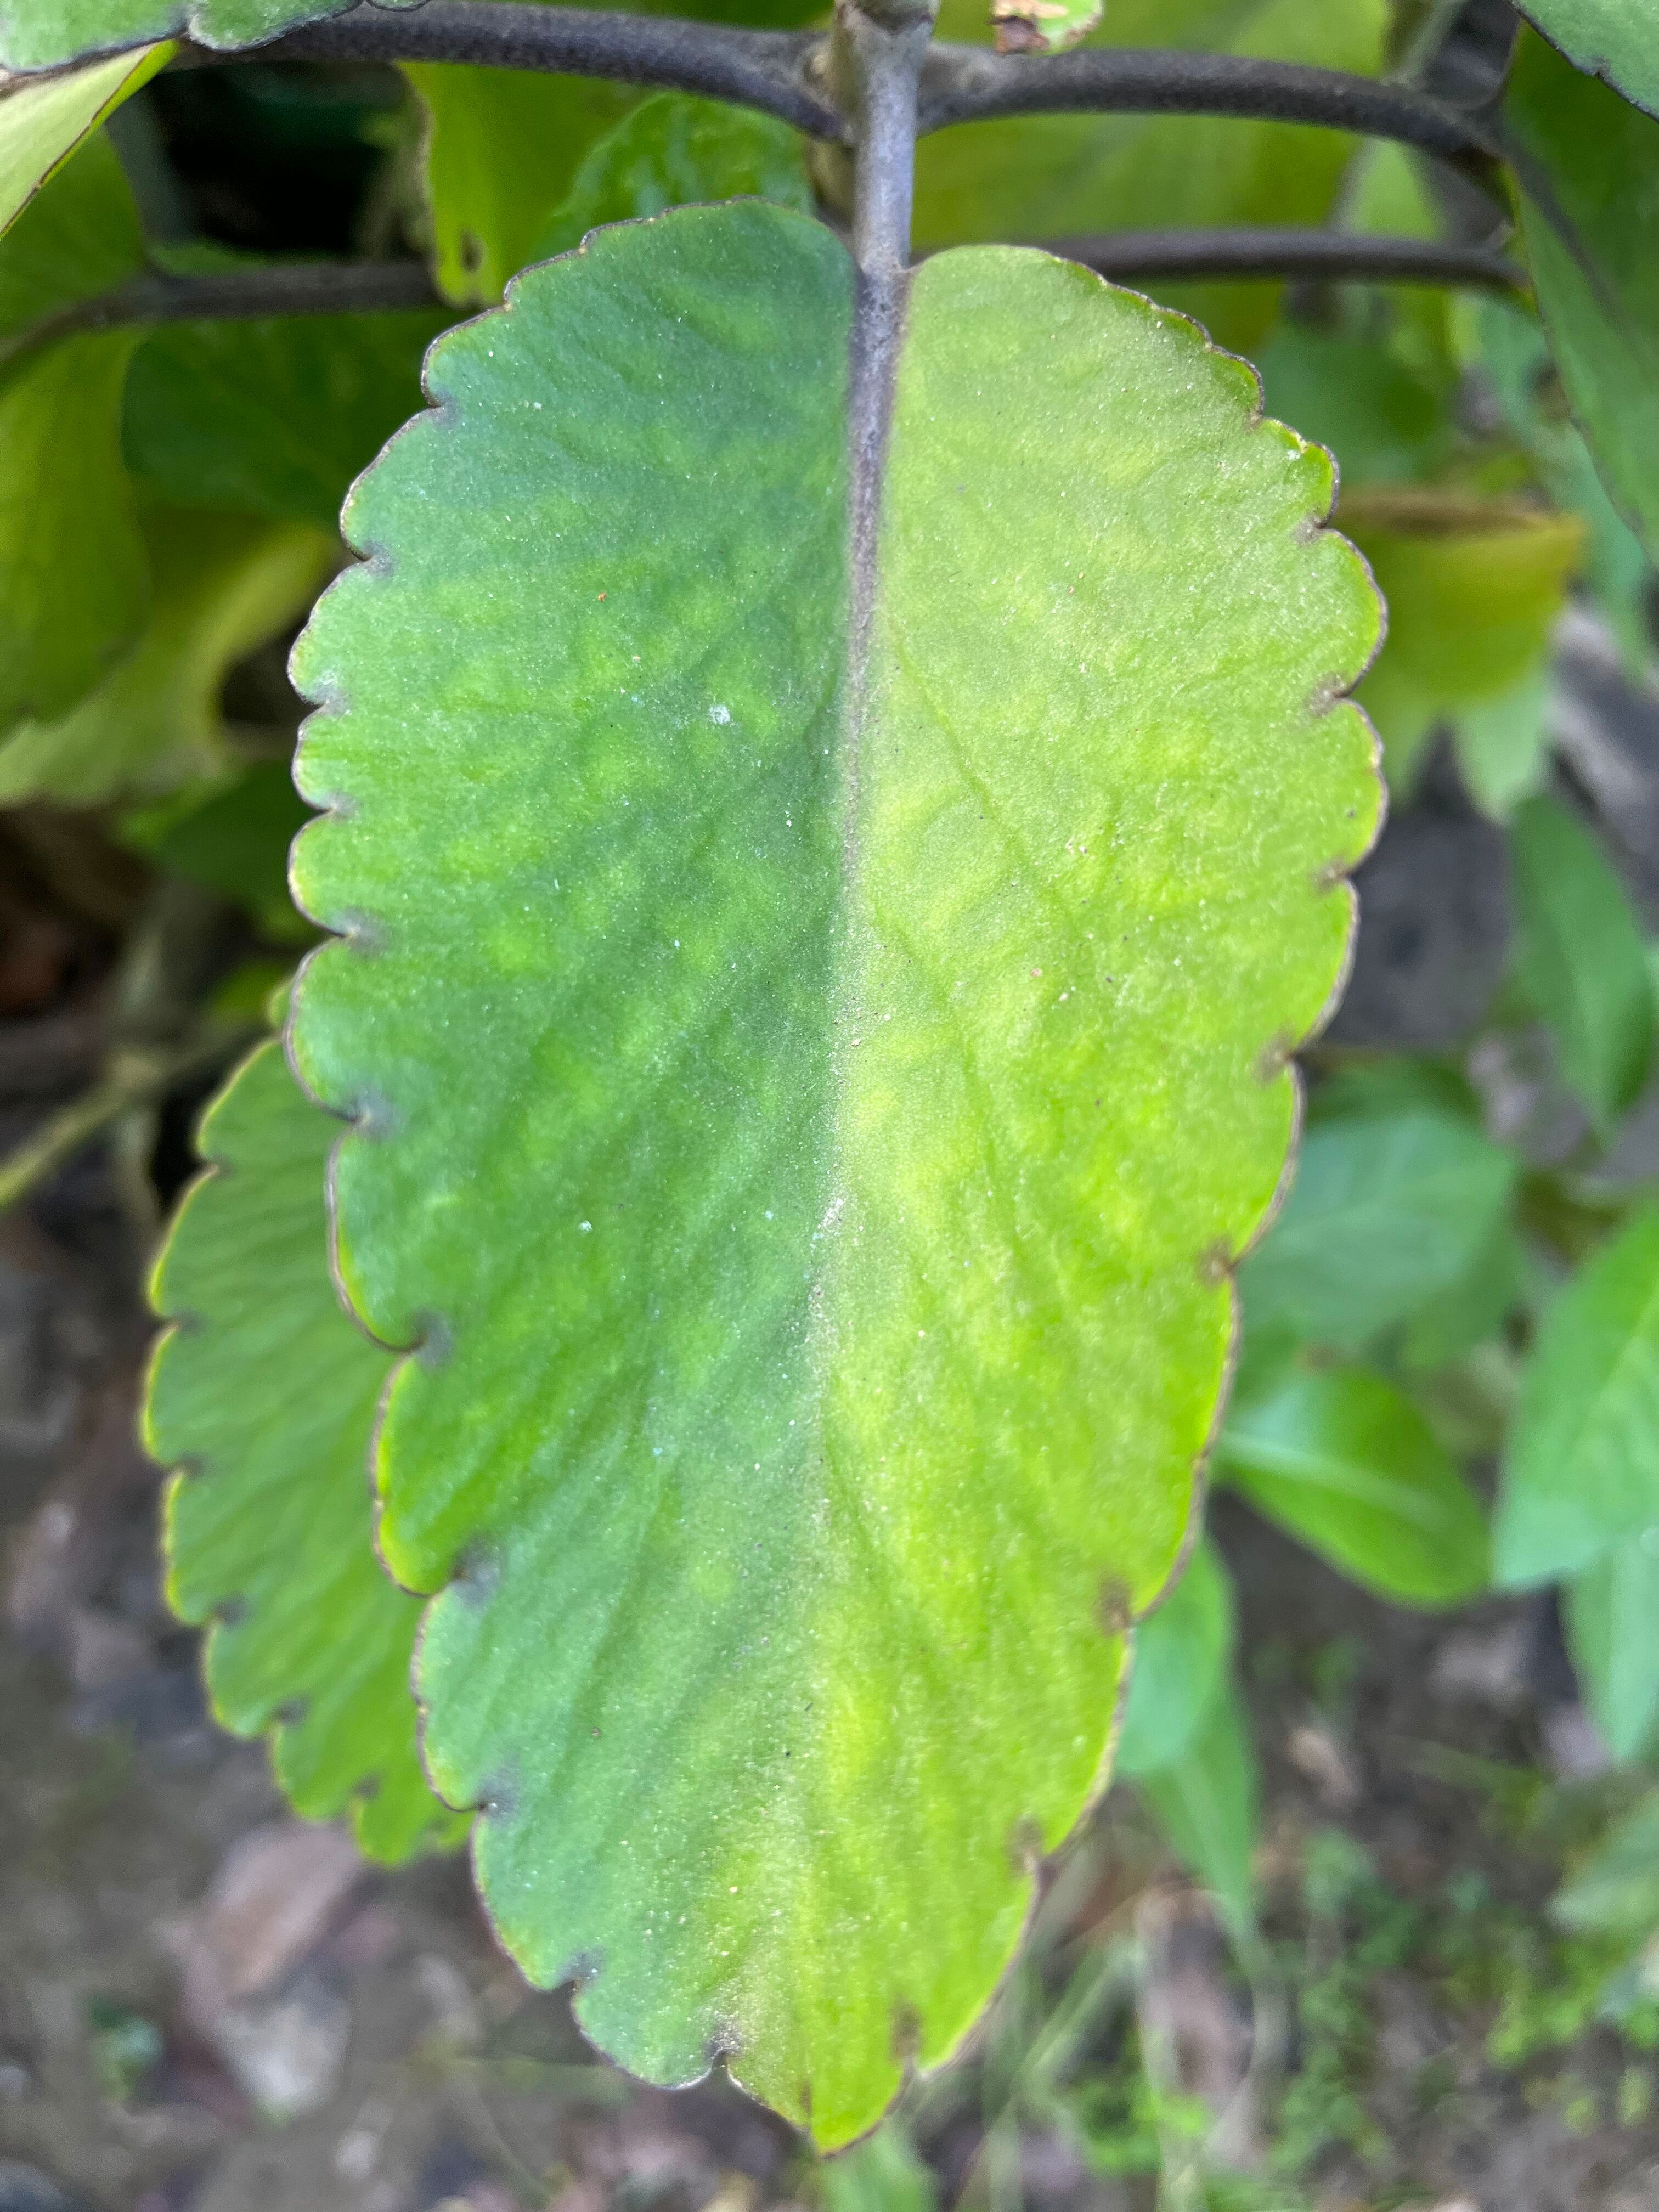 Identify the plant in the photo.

pathorkuci
